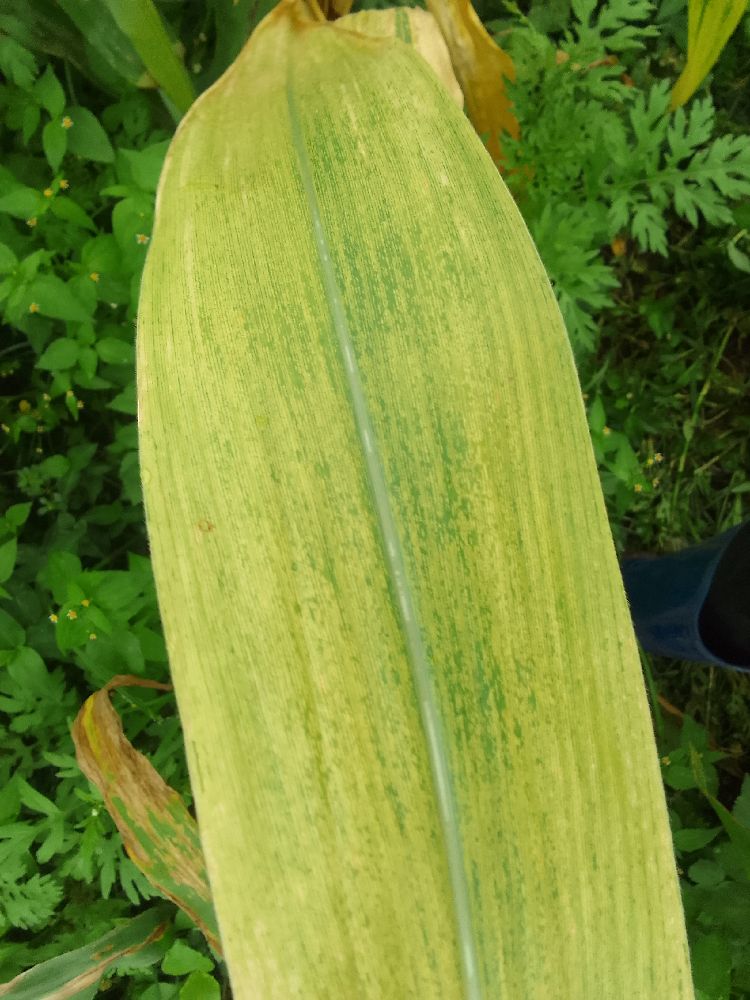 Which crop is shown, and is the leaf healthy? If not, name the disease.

maize, maize lethal necrosis
